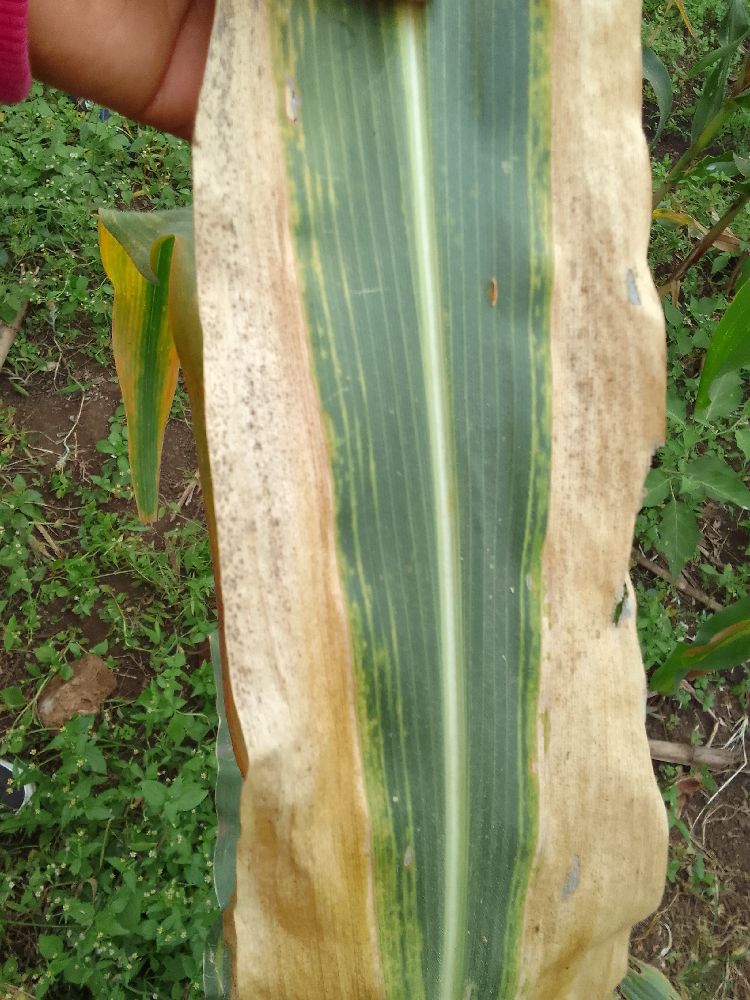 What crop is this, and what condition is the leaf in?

maize, maize lethal necrosis
